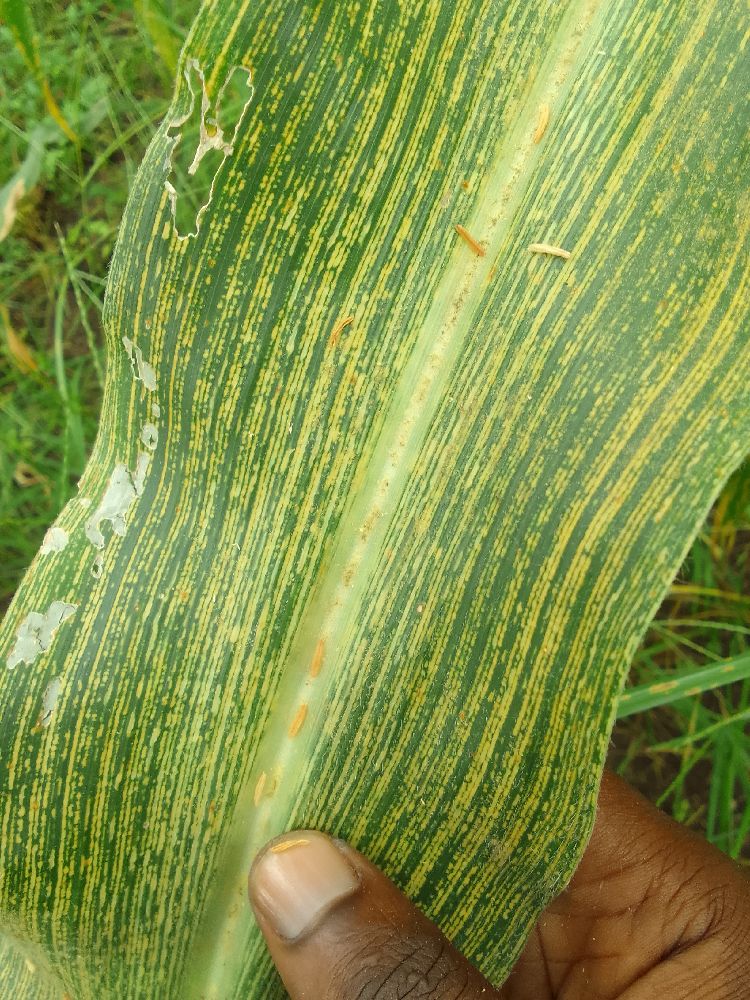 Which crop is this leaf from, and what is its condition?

maize, maize streak virus
